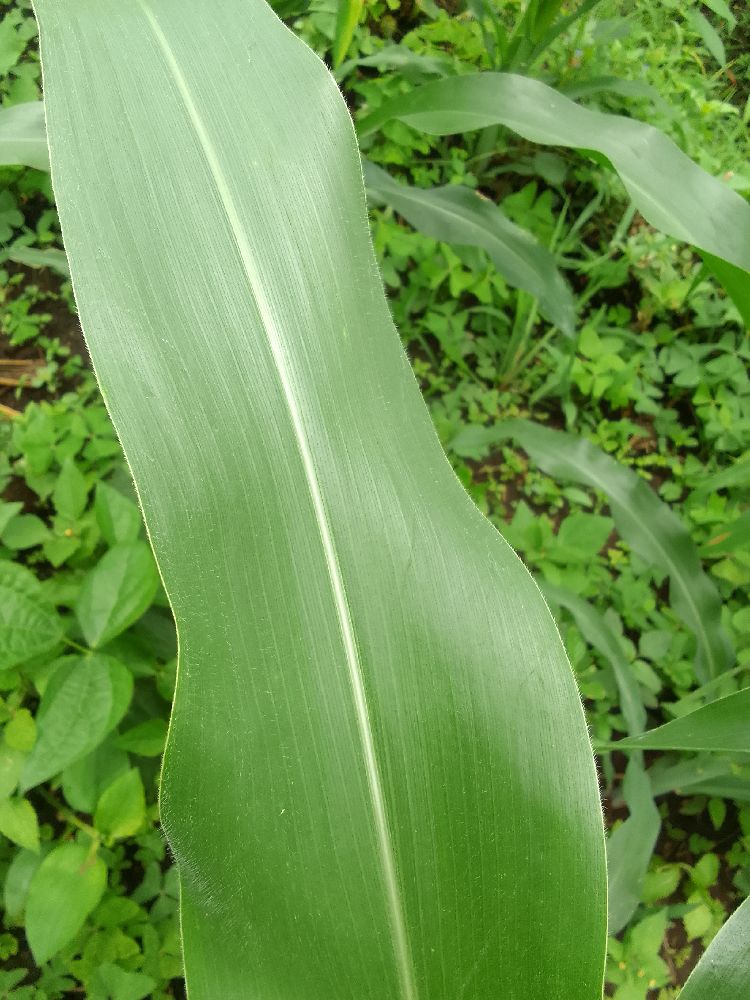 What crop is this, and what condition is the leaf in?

maize, healthy
